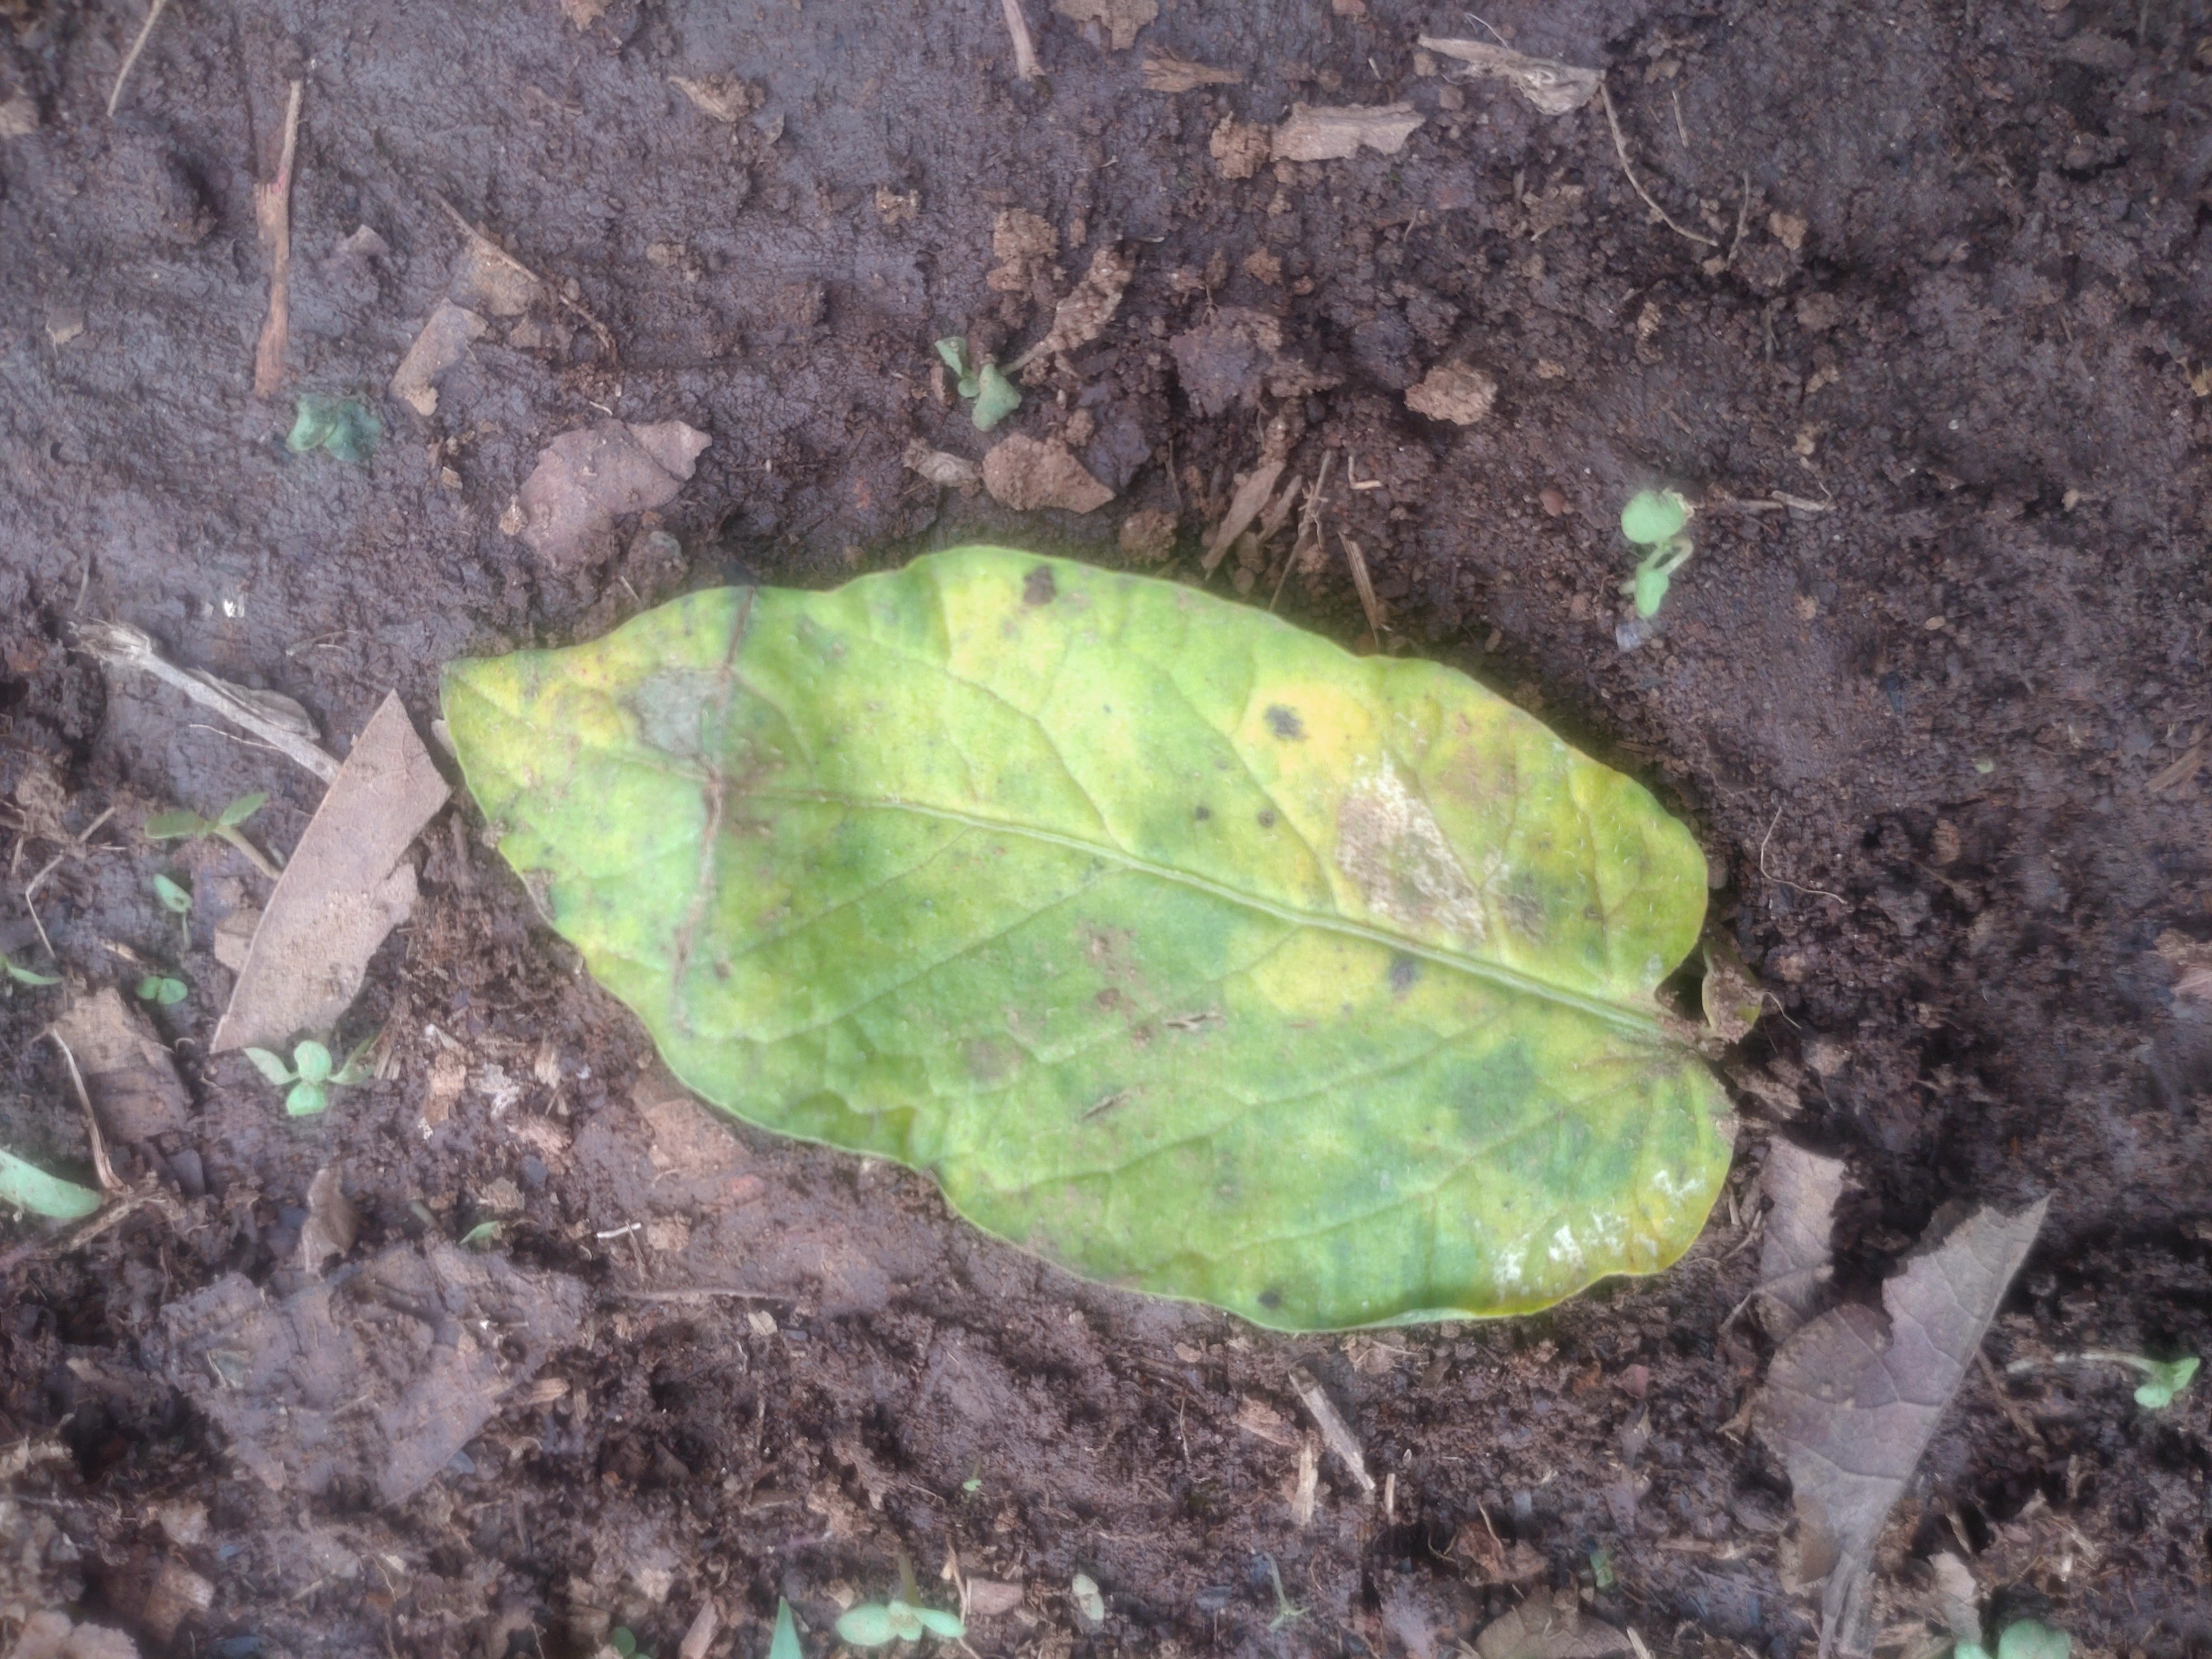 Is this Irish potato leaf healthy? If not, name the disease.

late blight
